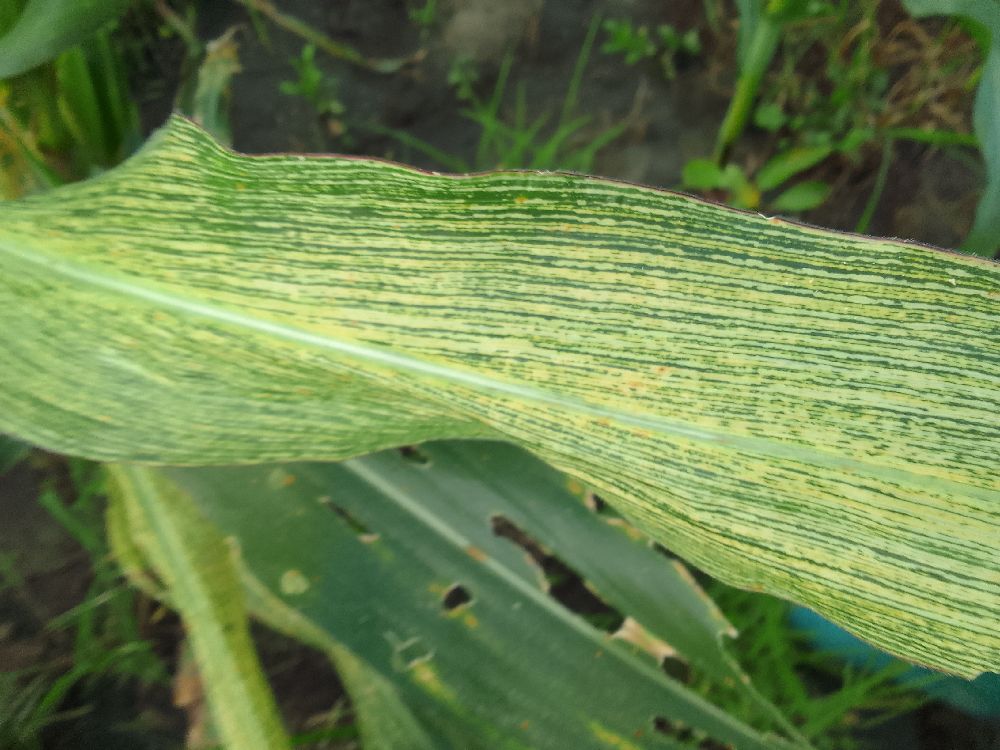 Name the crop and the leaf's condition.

maize, maize streak virus
